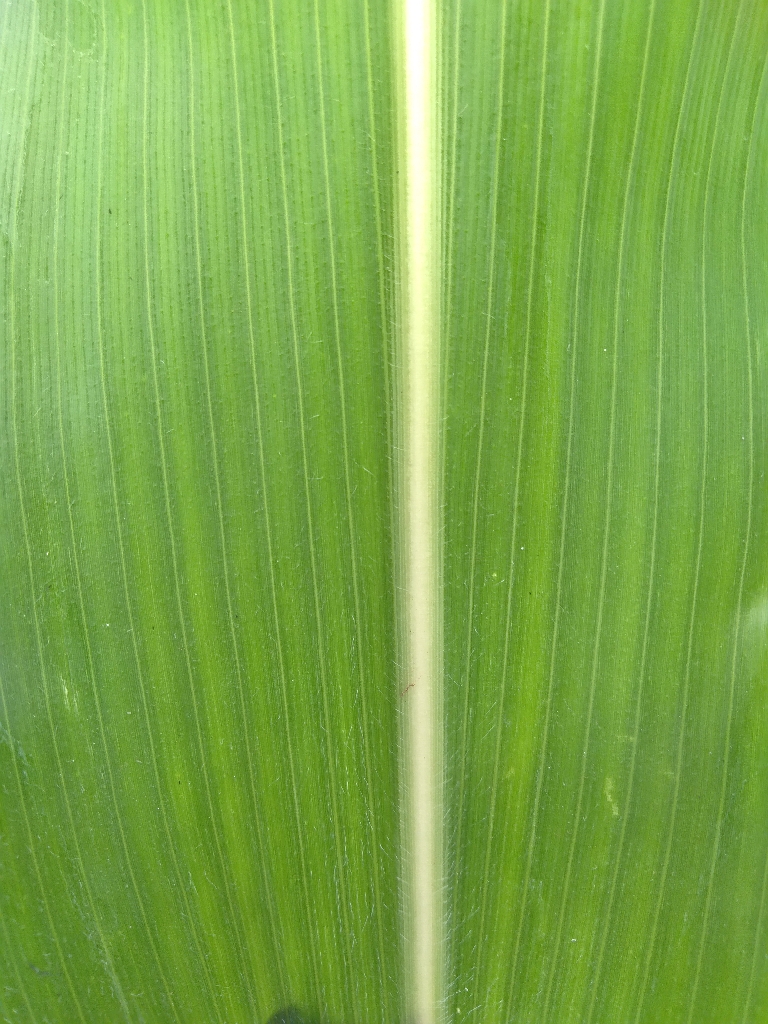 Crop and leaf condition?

maize, healthy
